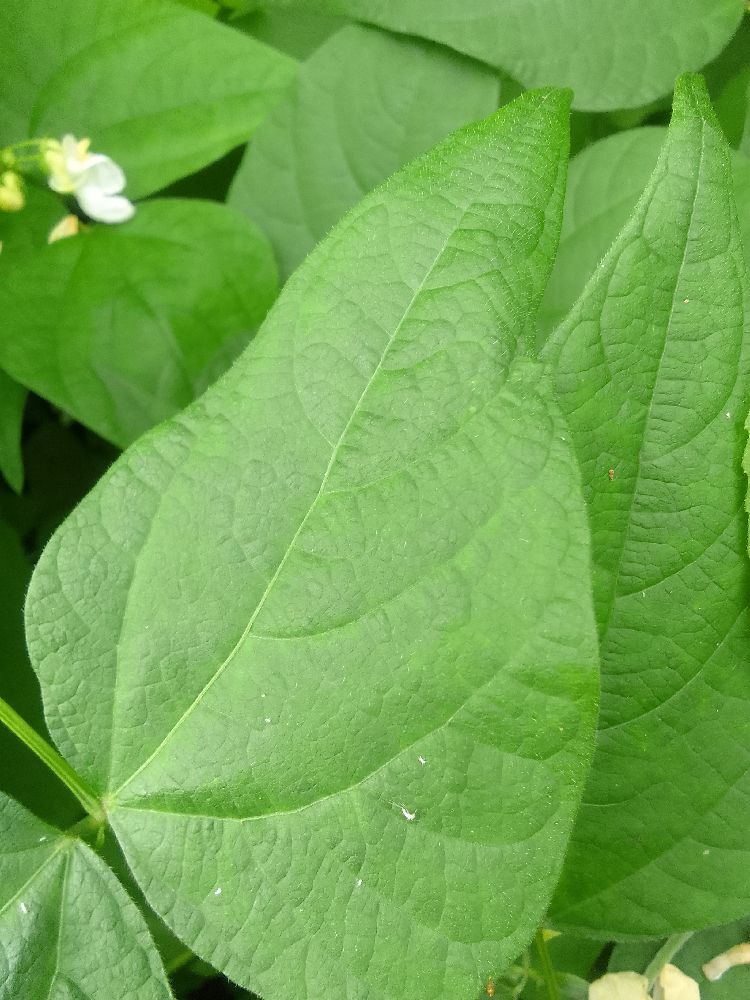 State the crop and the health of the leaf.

common bean, healthy
